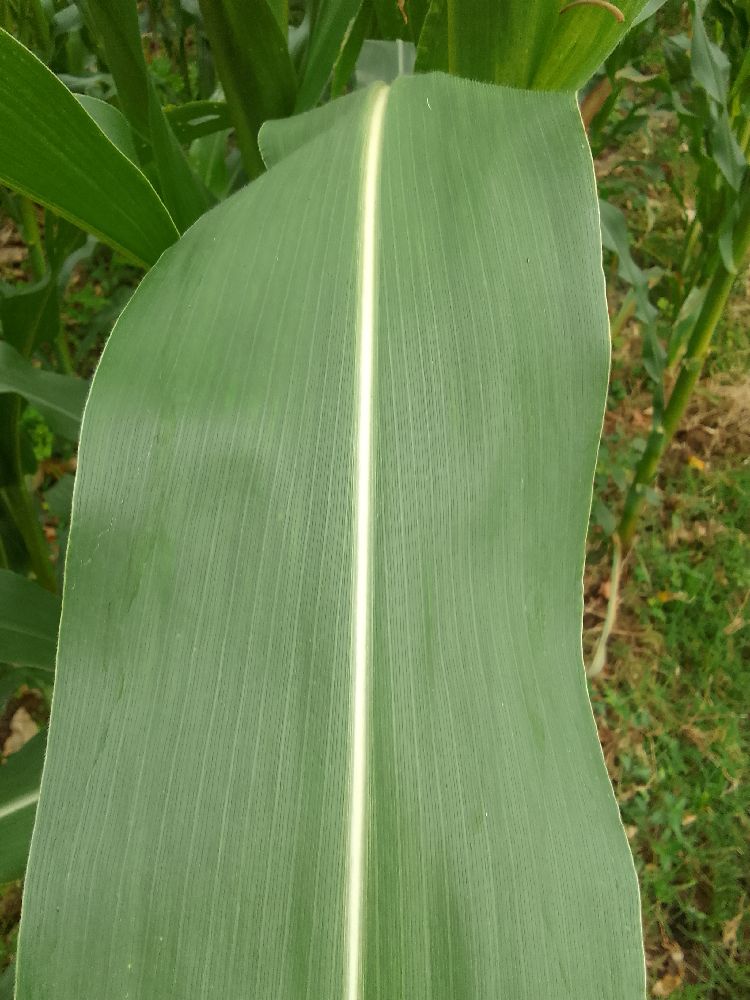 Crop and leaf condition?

maize, healthy
